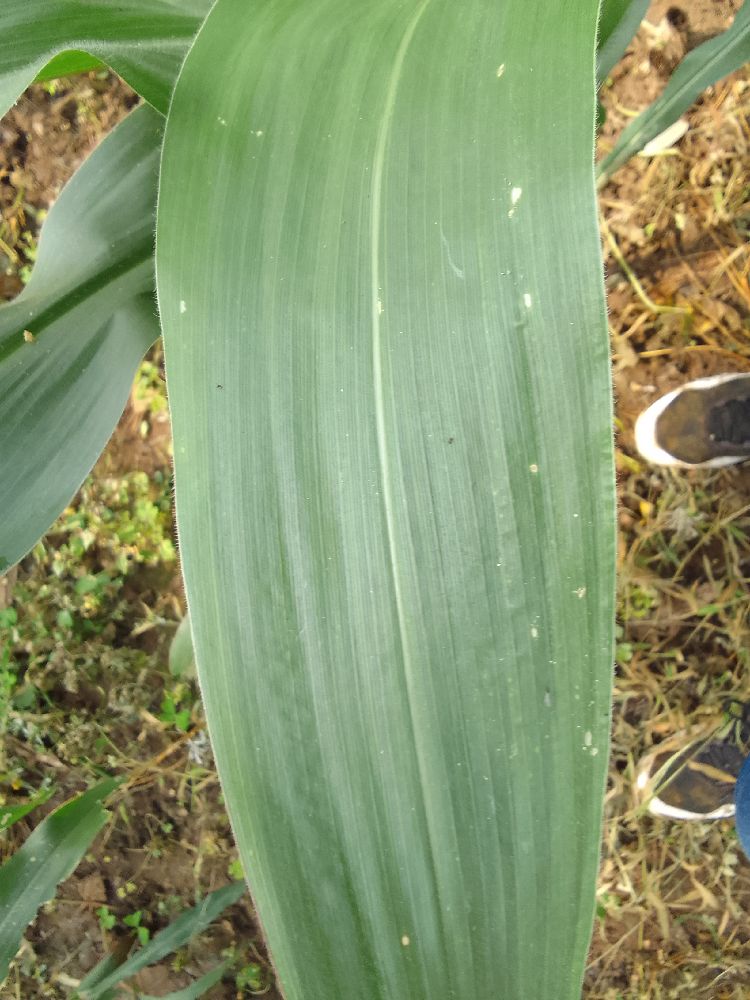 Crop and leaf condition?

maize, healthy
